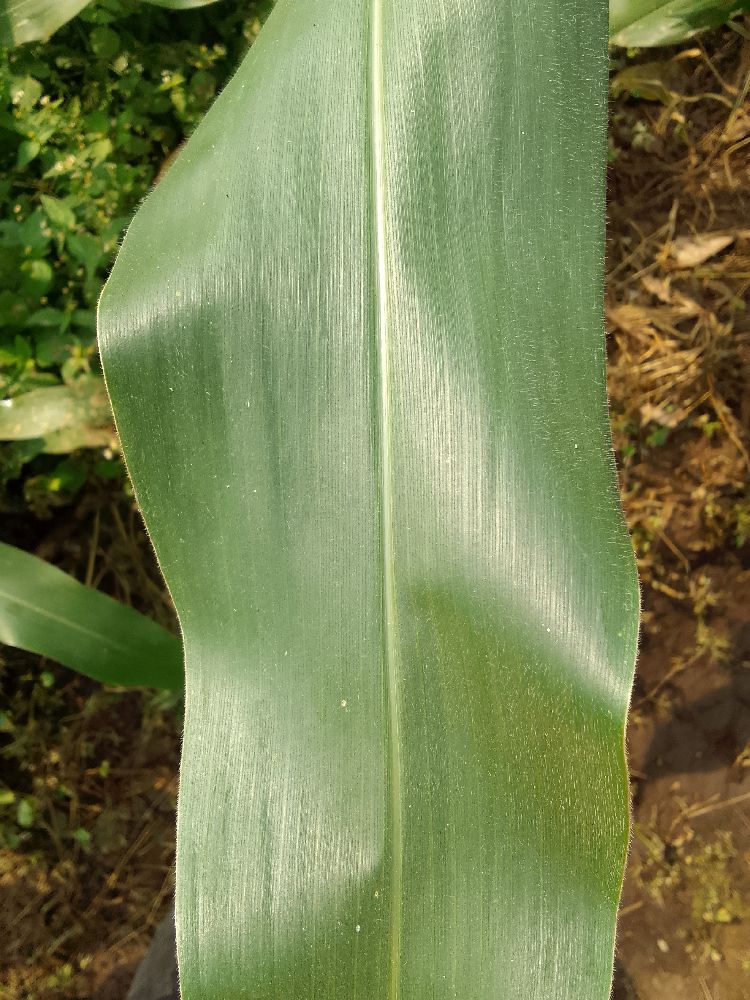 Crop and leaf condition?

maize, healthy
